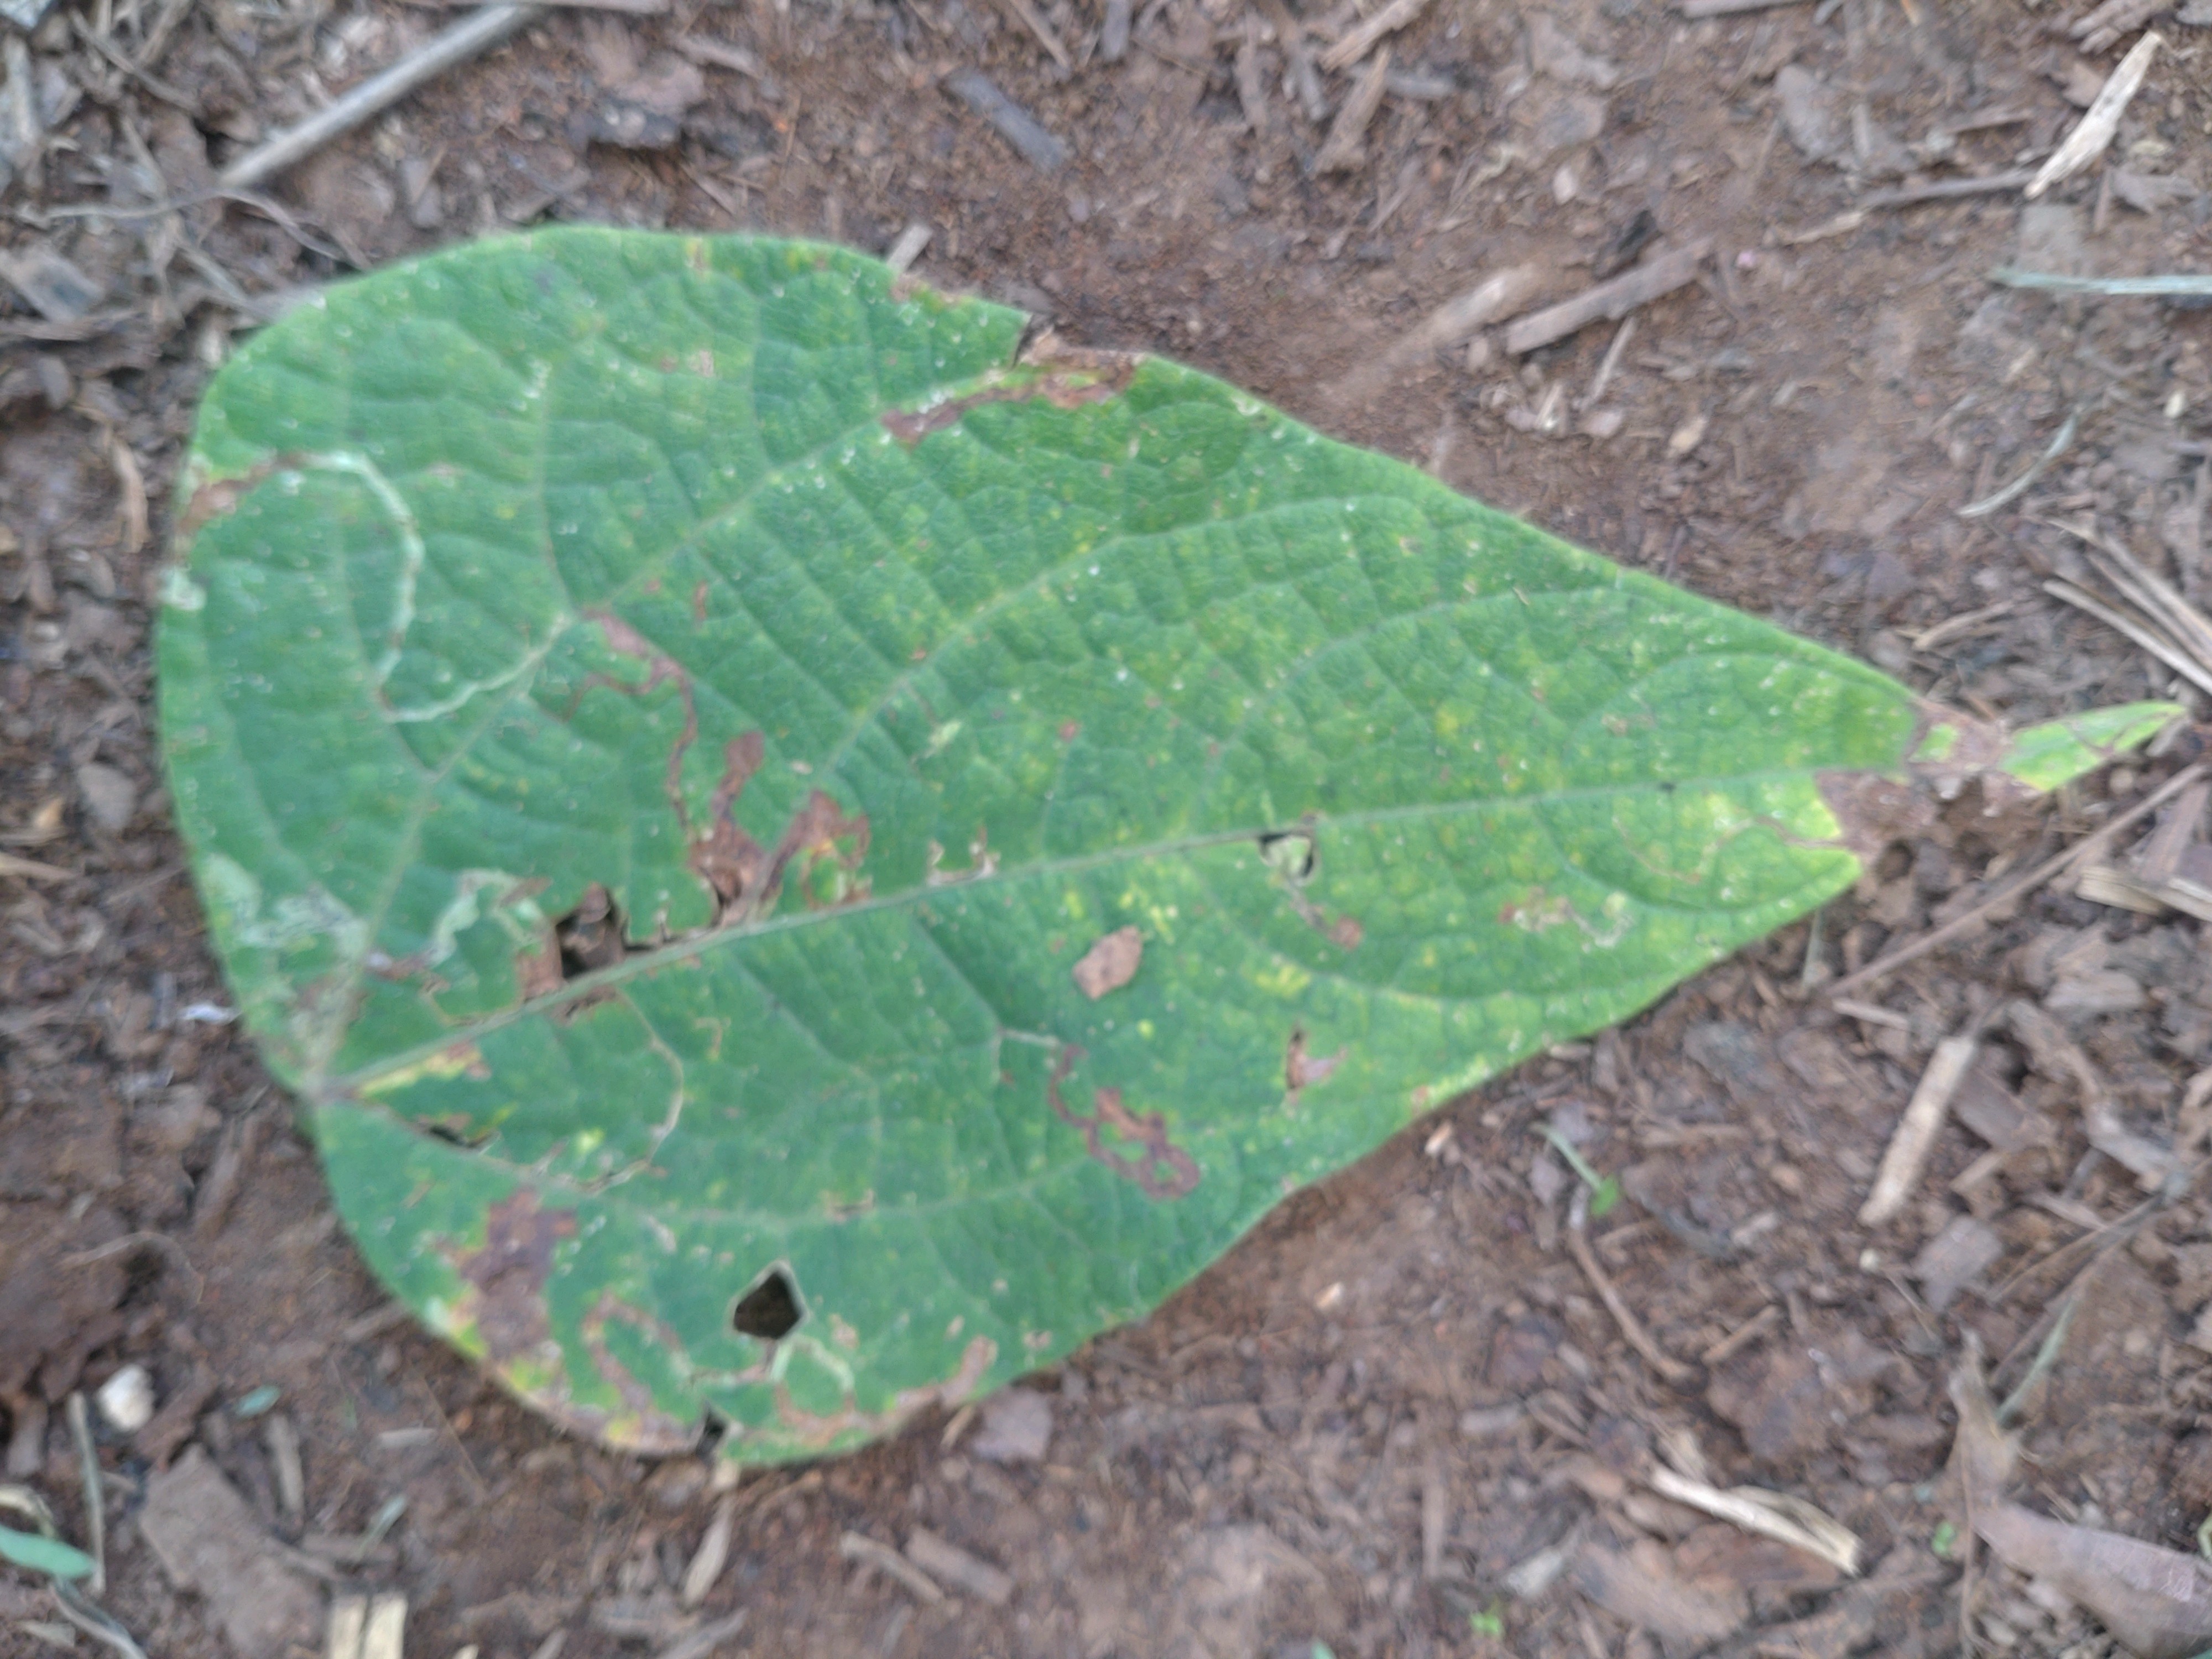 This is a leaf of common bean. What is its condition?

anthracnose
